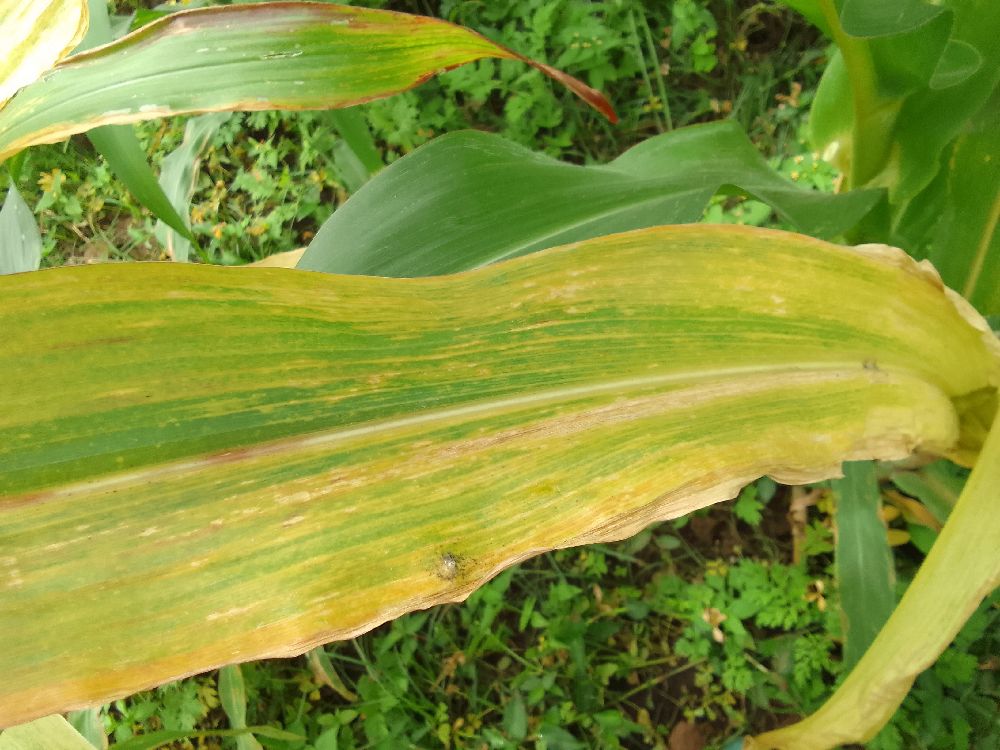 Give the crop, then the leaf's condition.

maize, maize lethal necrosis
